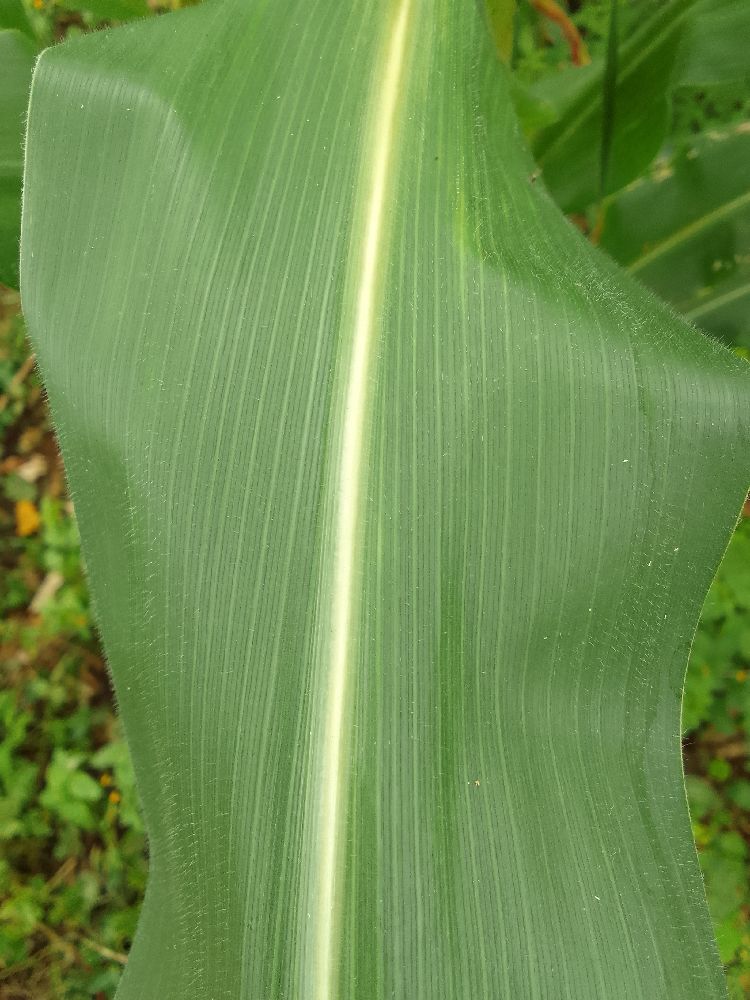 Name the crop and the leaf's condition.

maize, healthy
